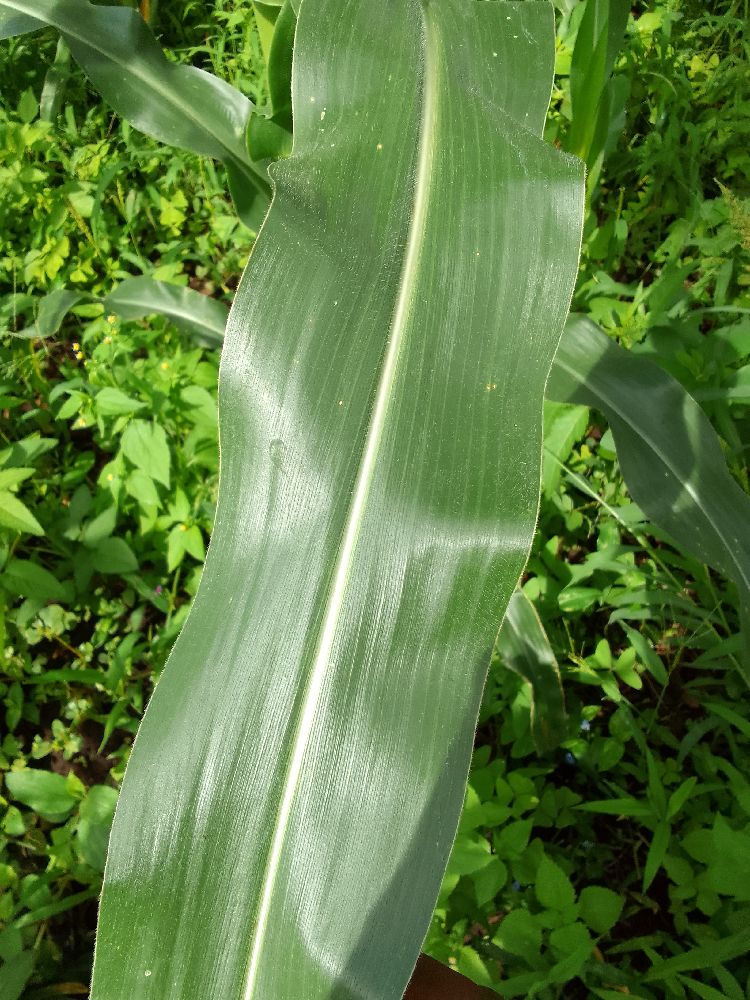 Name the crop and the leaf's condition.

maize, healthy
